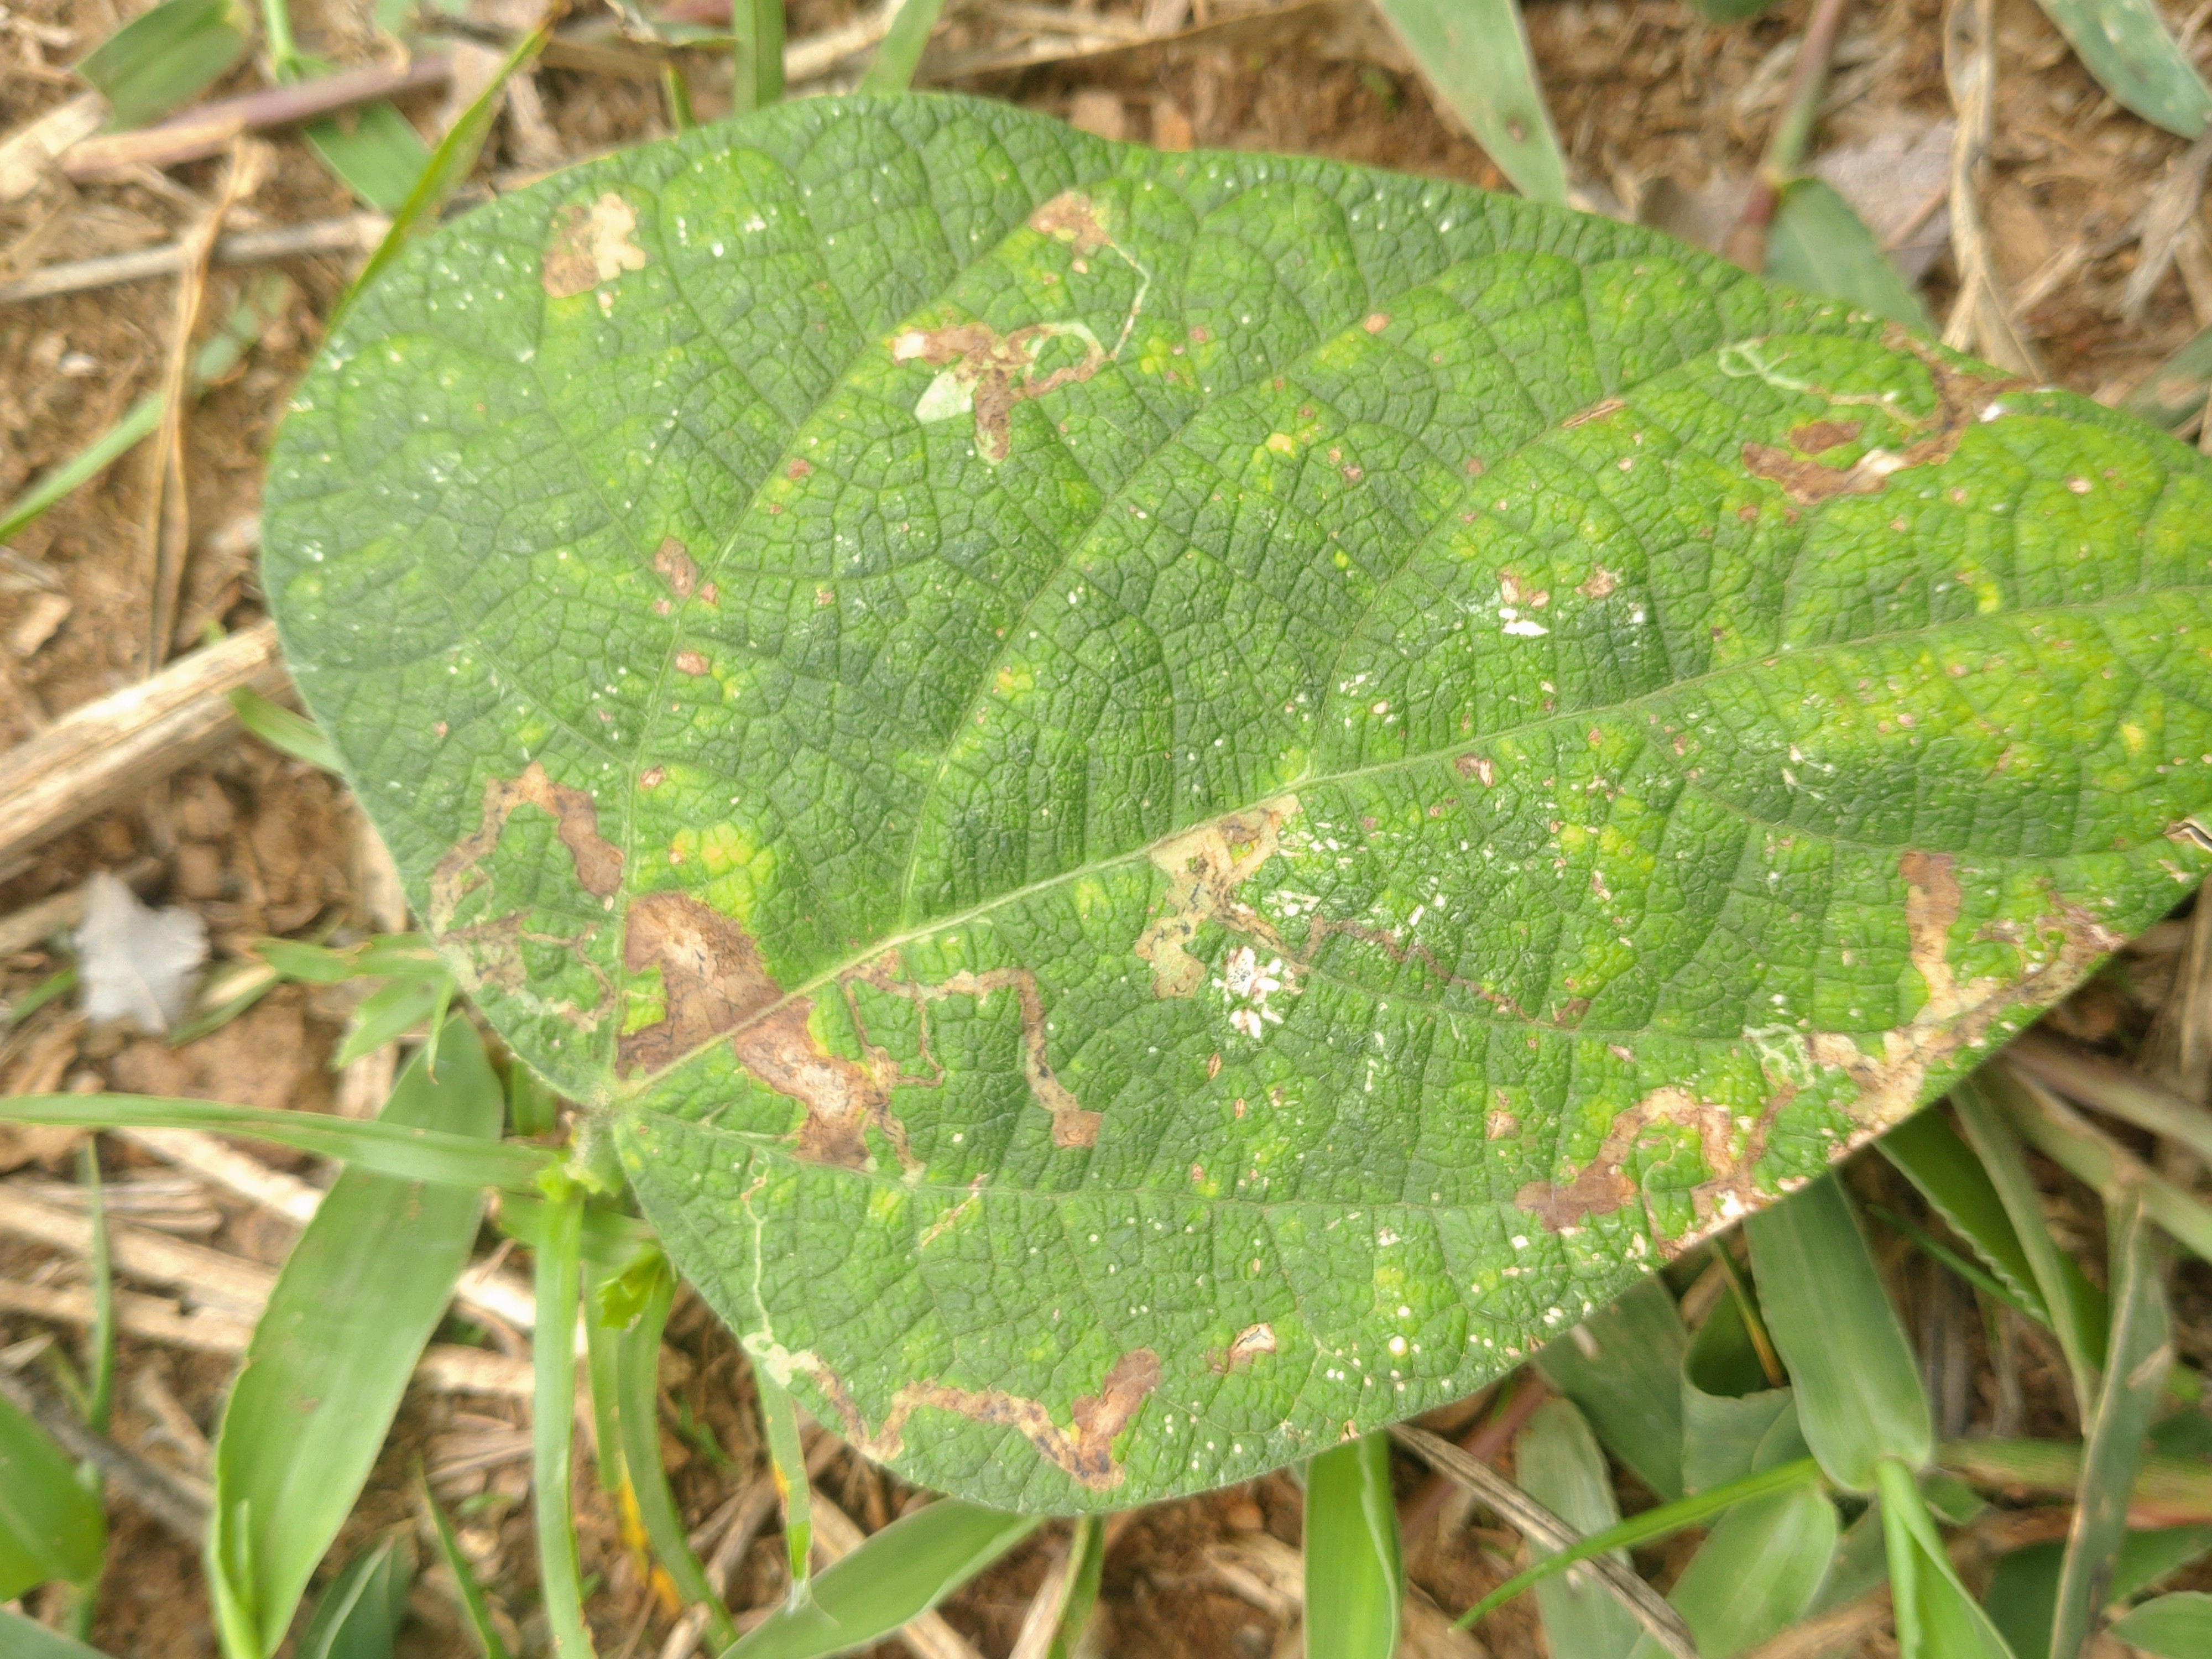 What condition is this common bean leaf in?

rust
